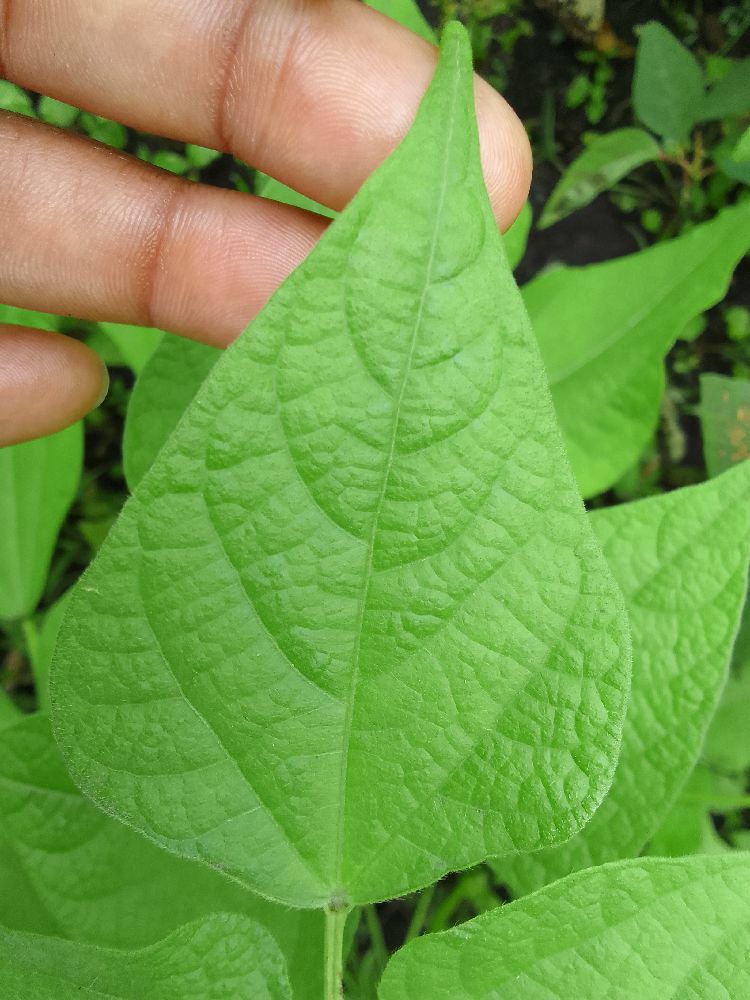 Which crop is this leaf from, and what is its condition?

common bean, healthy
